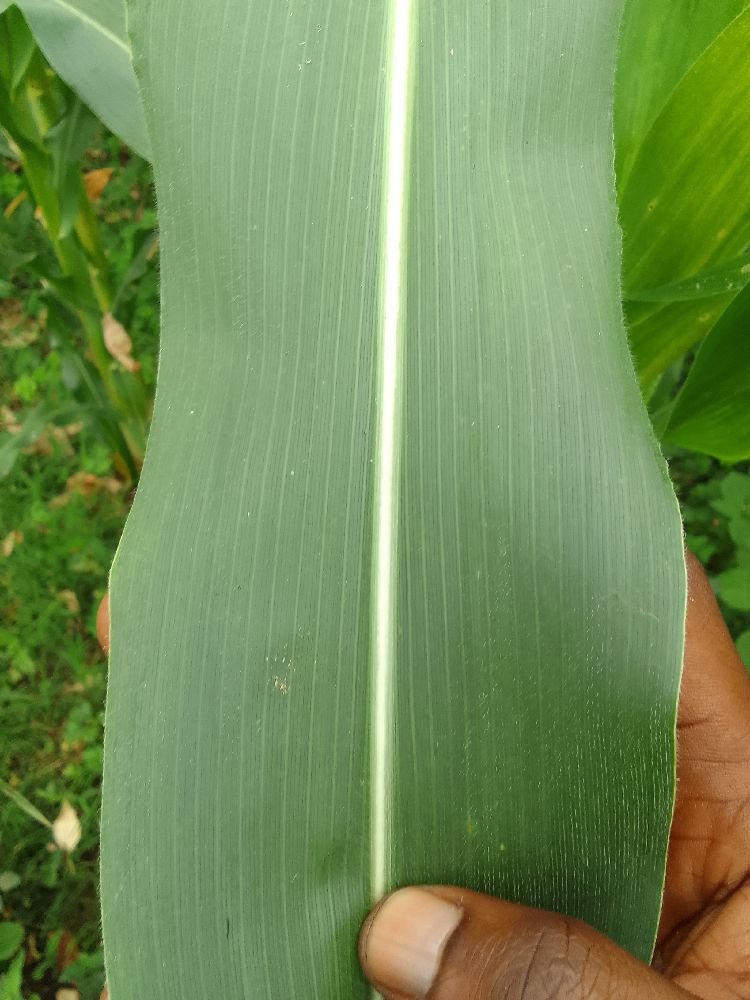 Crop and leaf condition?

maize, healthy
